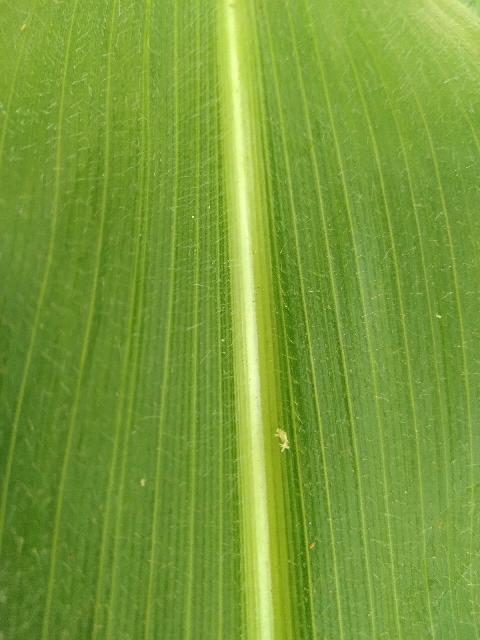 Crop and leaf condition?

maize, healthy
